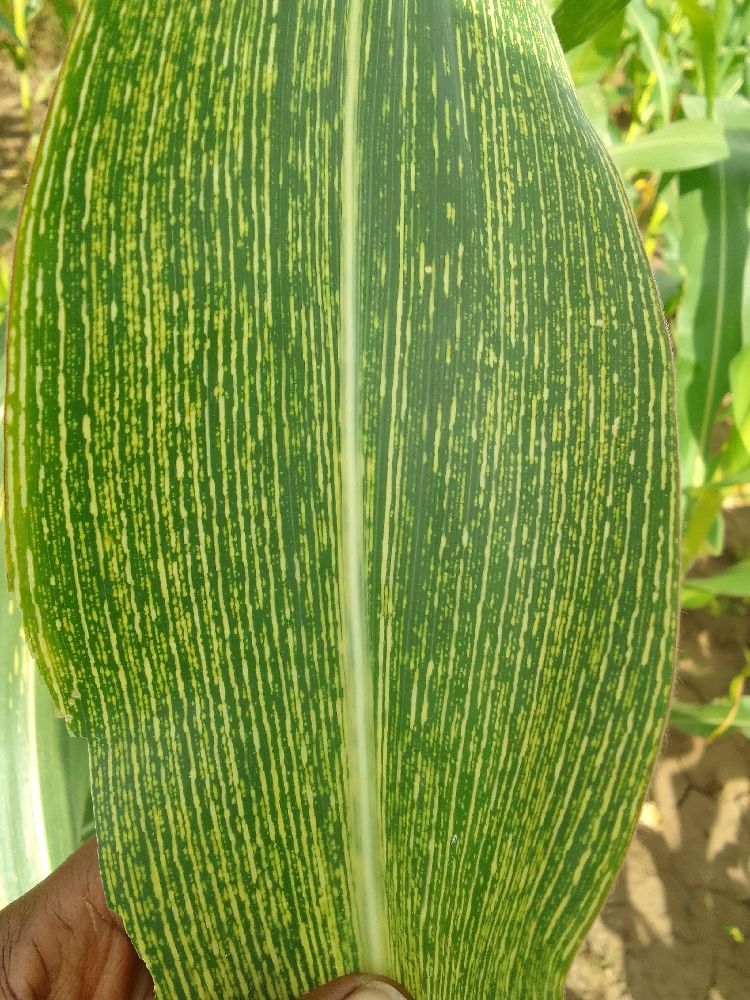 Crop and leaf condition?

maize, maize streak virus
